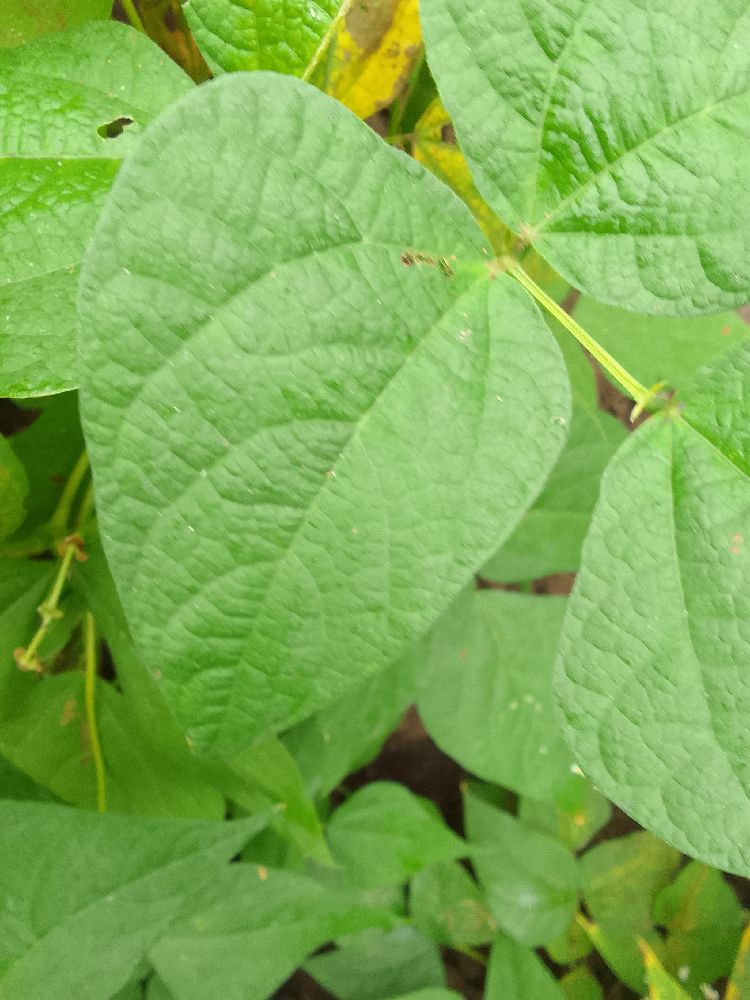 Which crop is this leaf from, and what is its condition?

common bean, healthy
